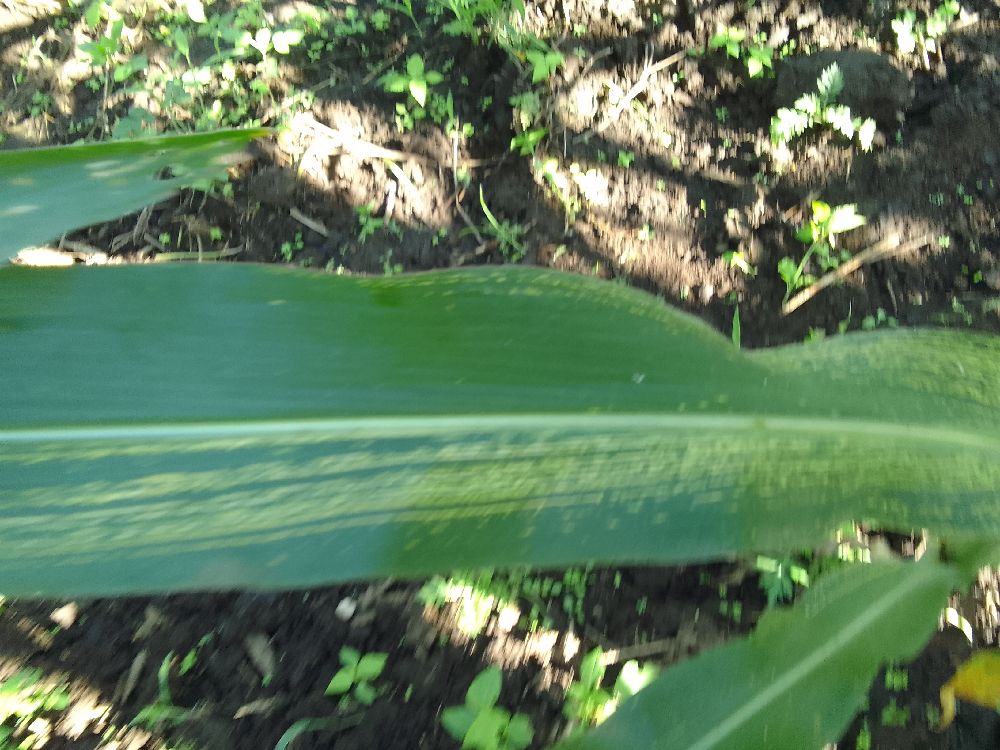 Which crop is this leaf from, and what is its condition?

maize, maize streak virus
